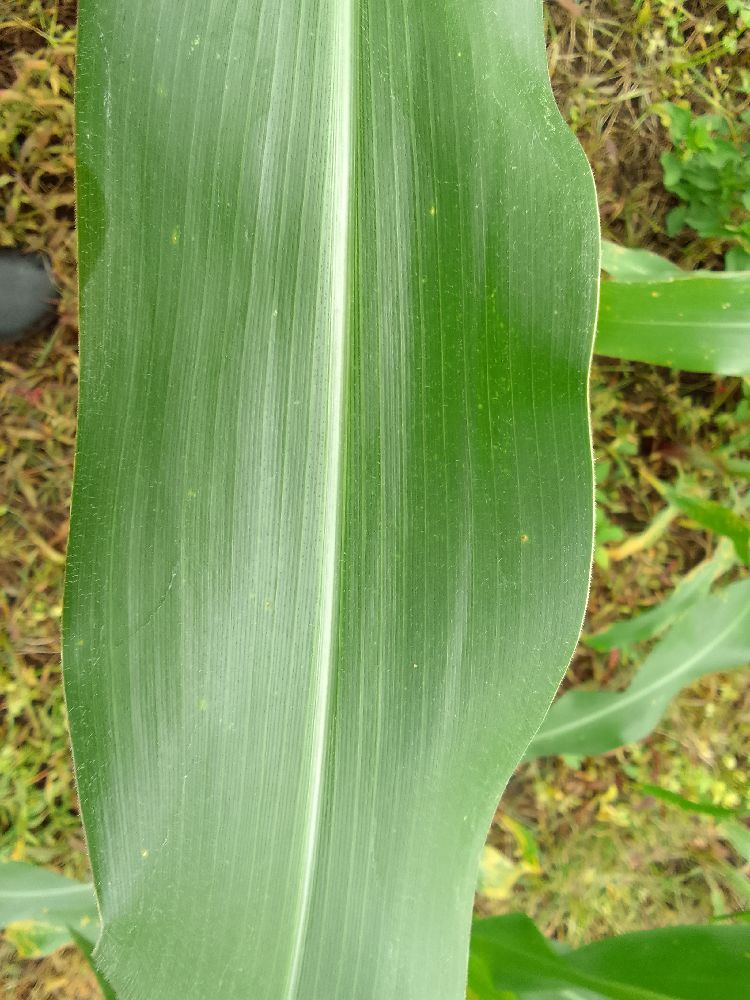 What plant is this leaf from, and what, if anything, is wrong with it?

maize, healthy
